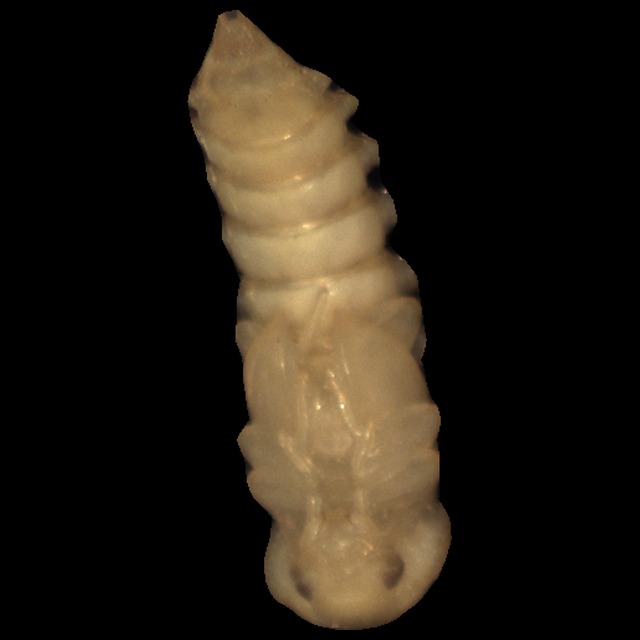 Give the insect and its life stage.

mealworm pupa
